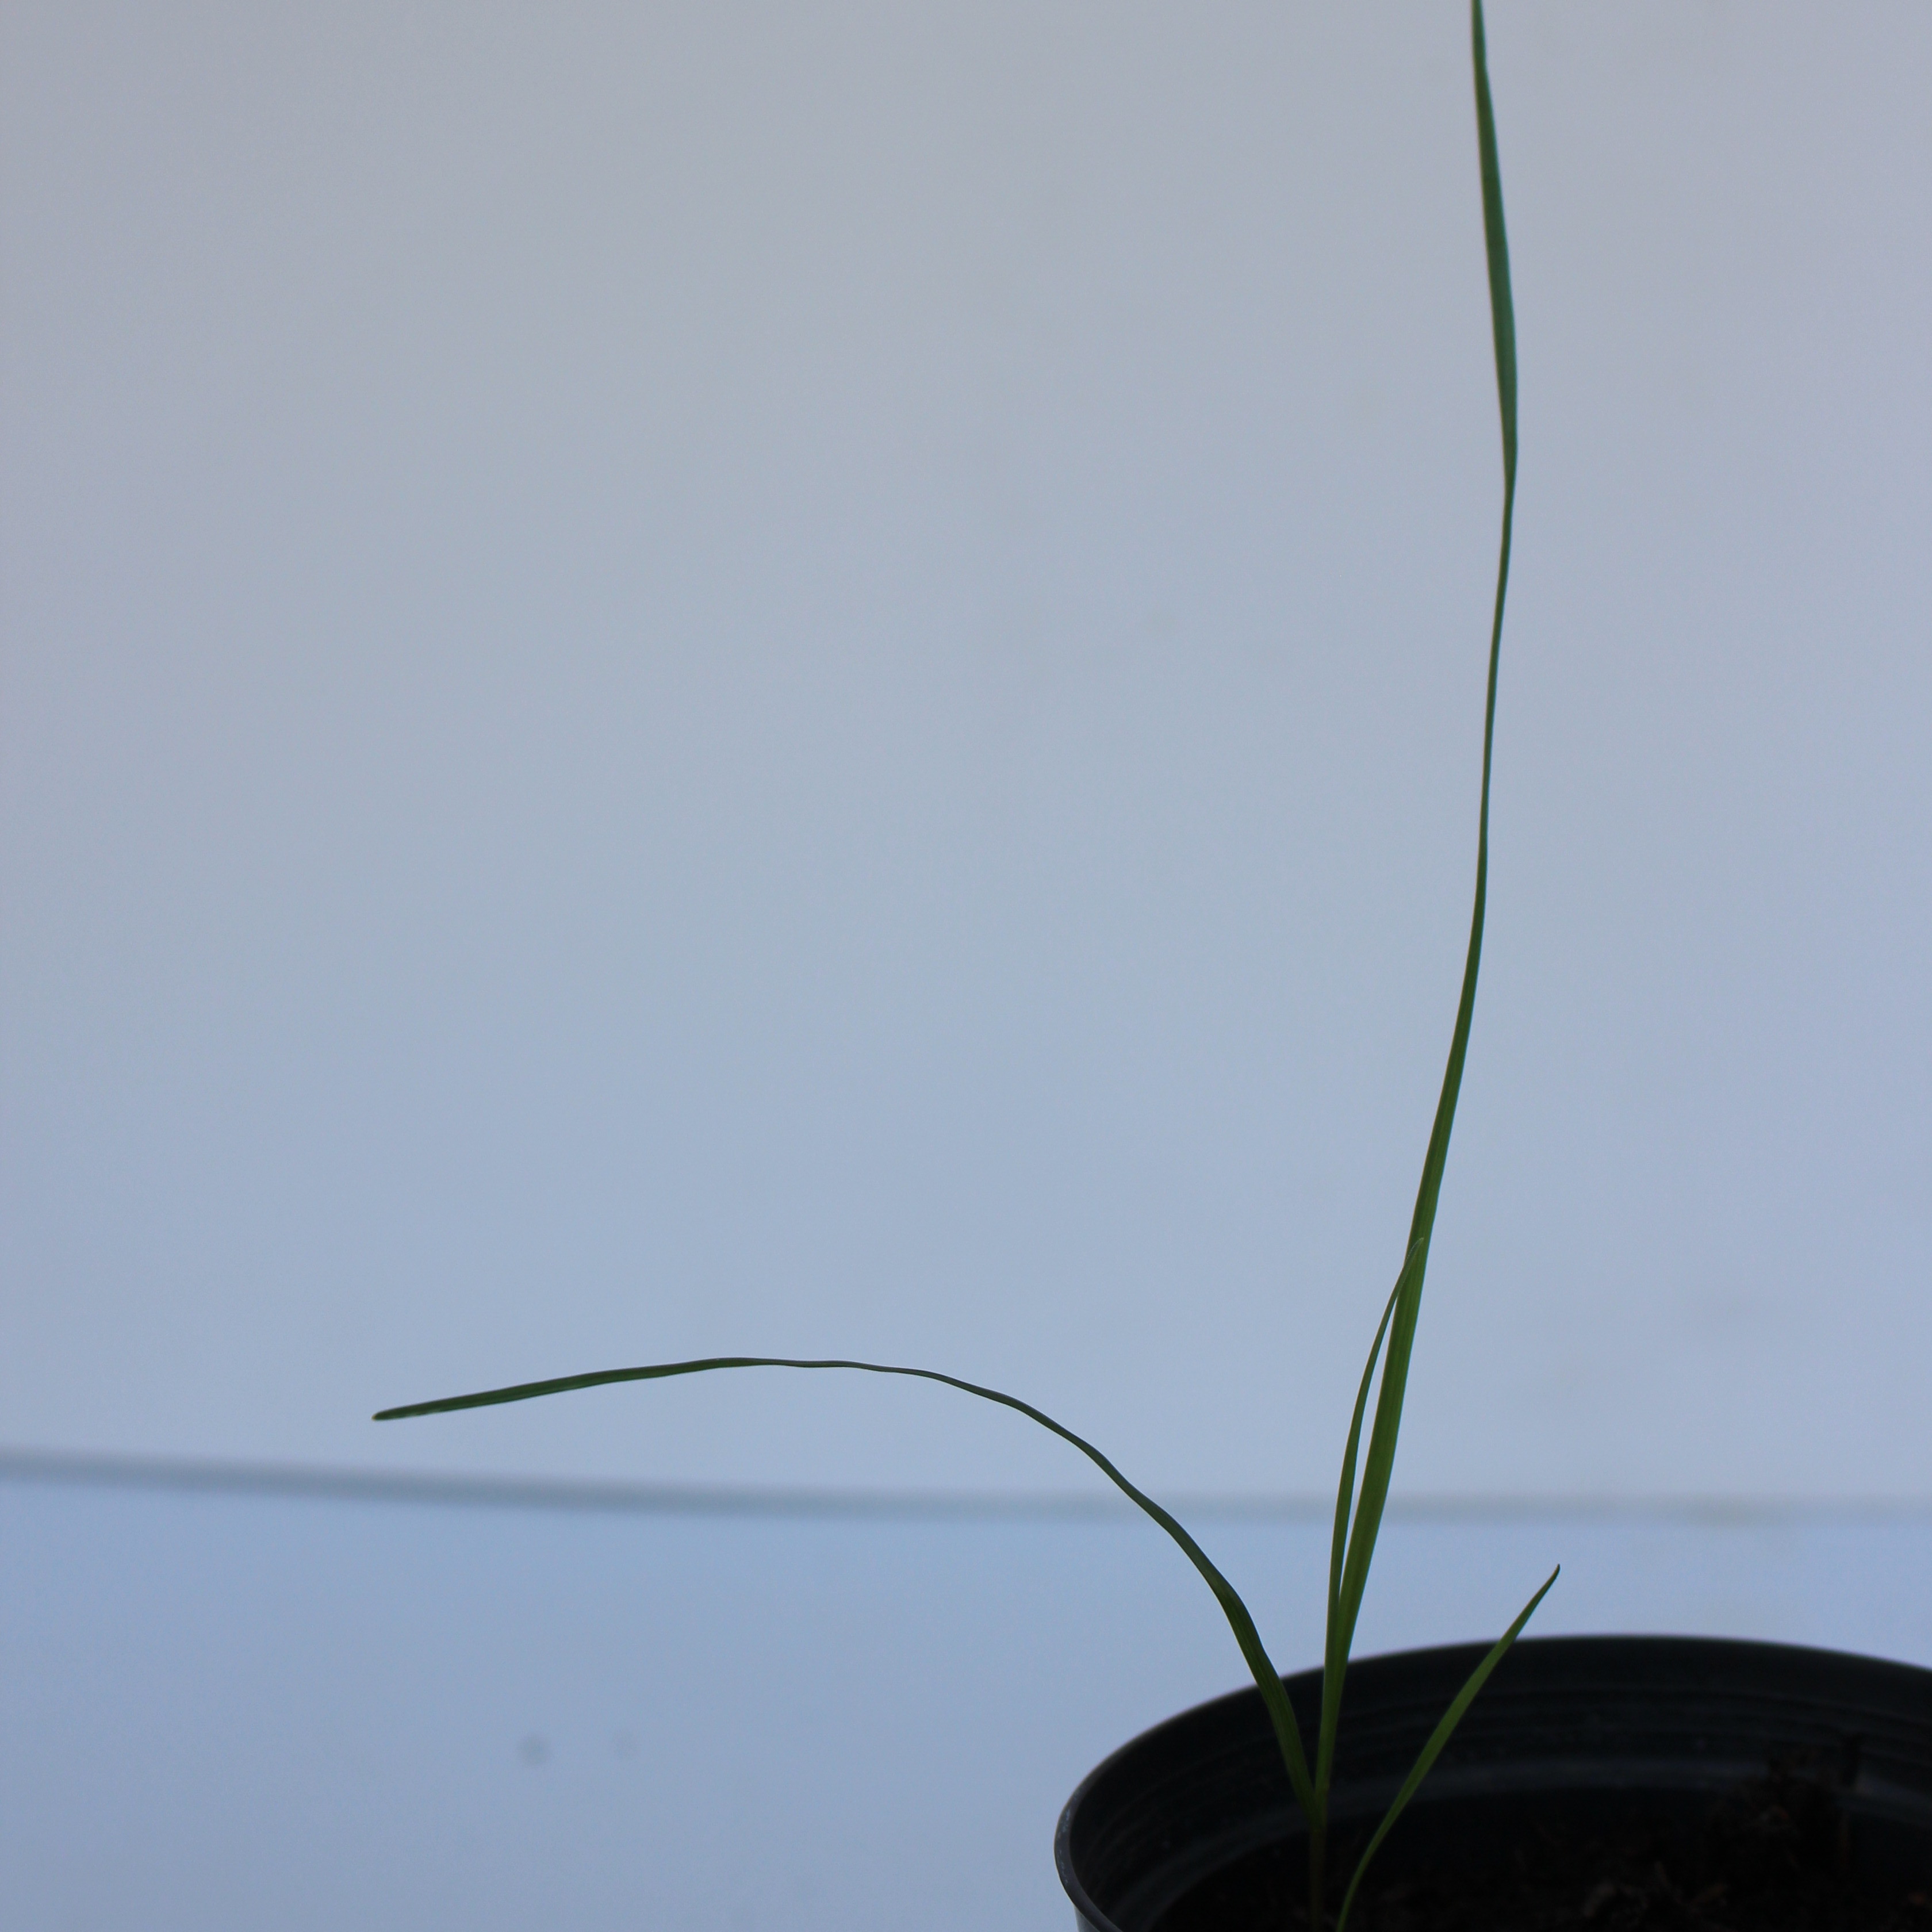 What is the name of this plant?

Lolium multiflorum
